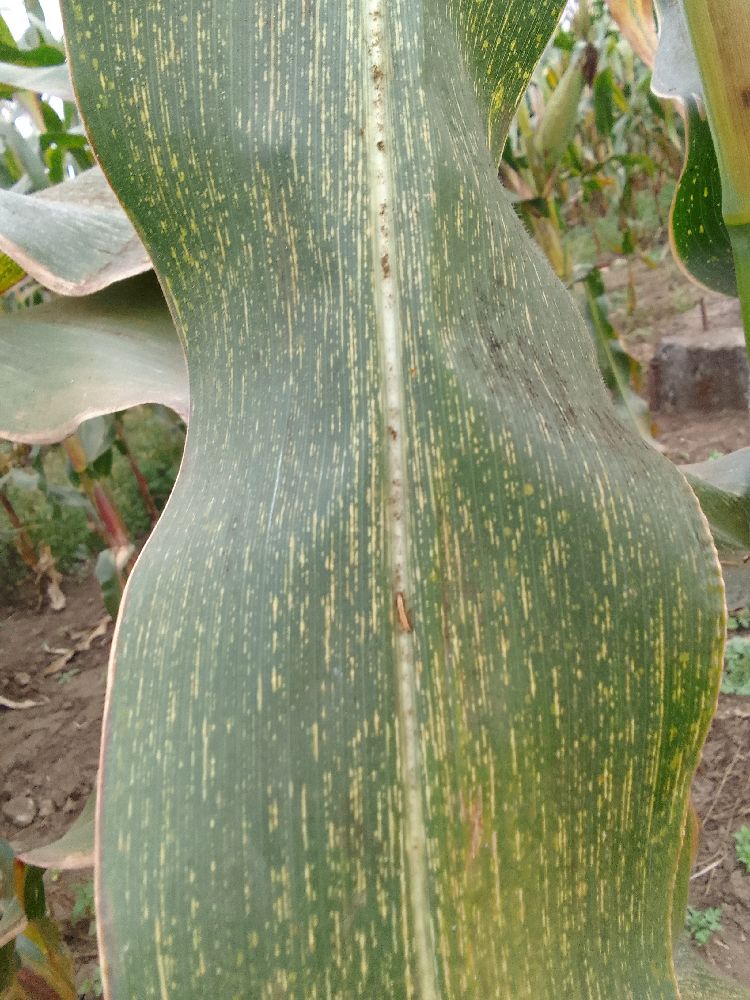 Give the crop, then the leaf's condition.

maize, maize streak virus
